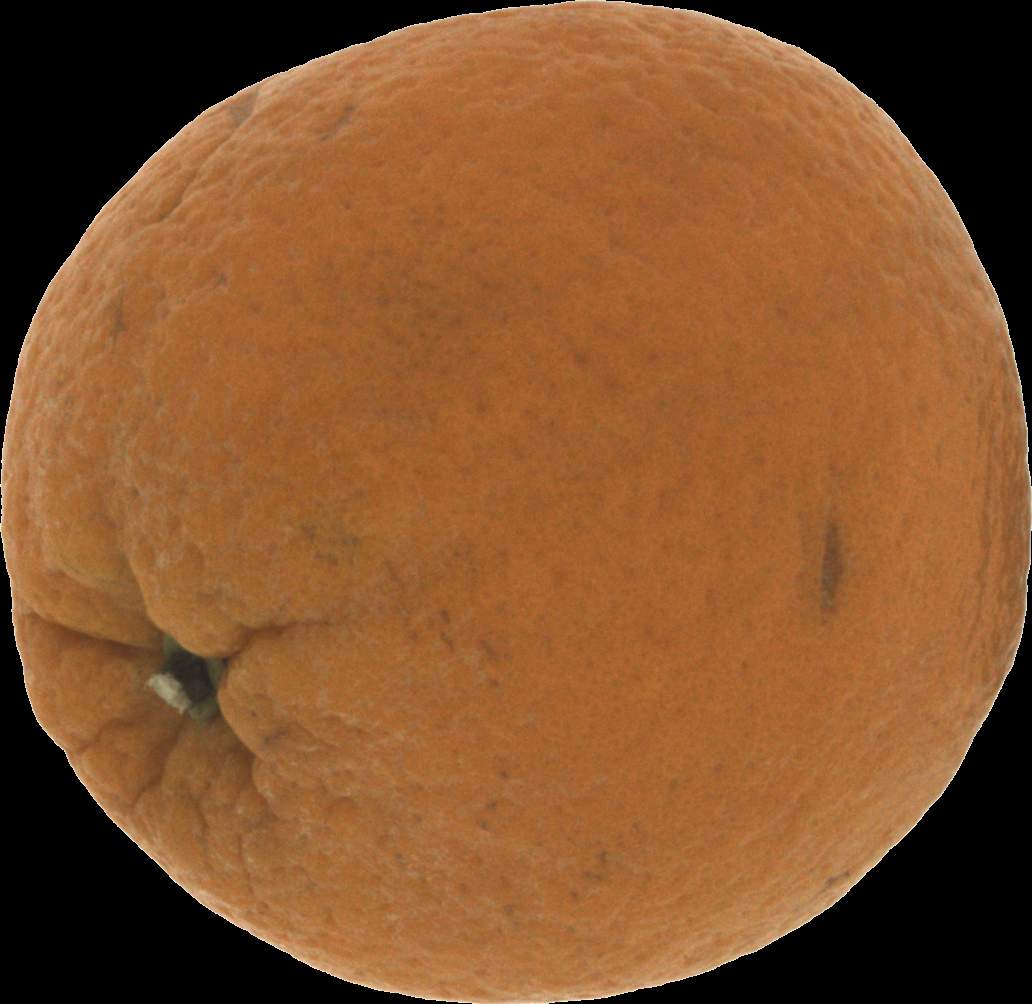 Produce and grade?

orange, bad
